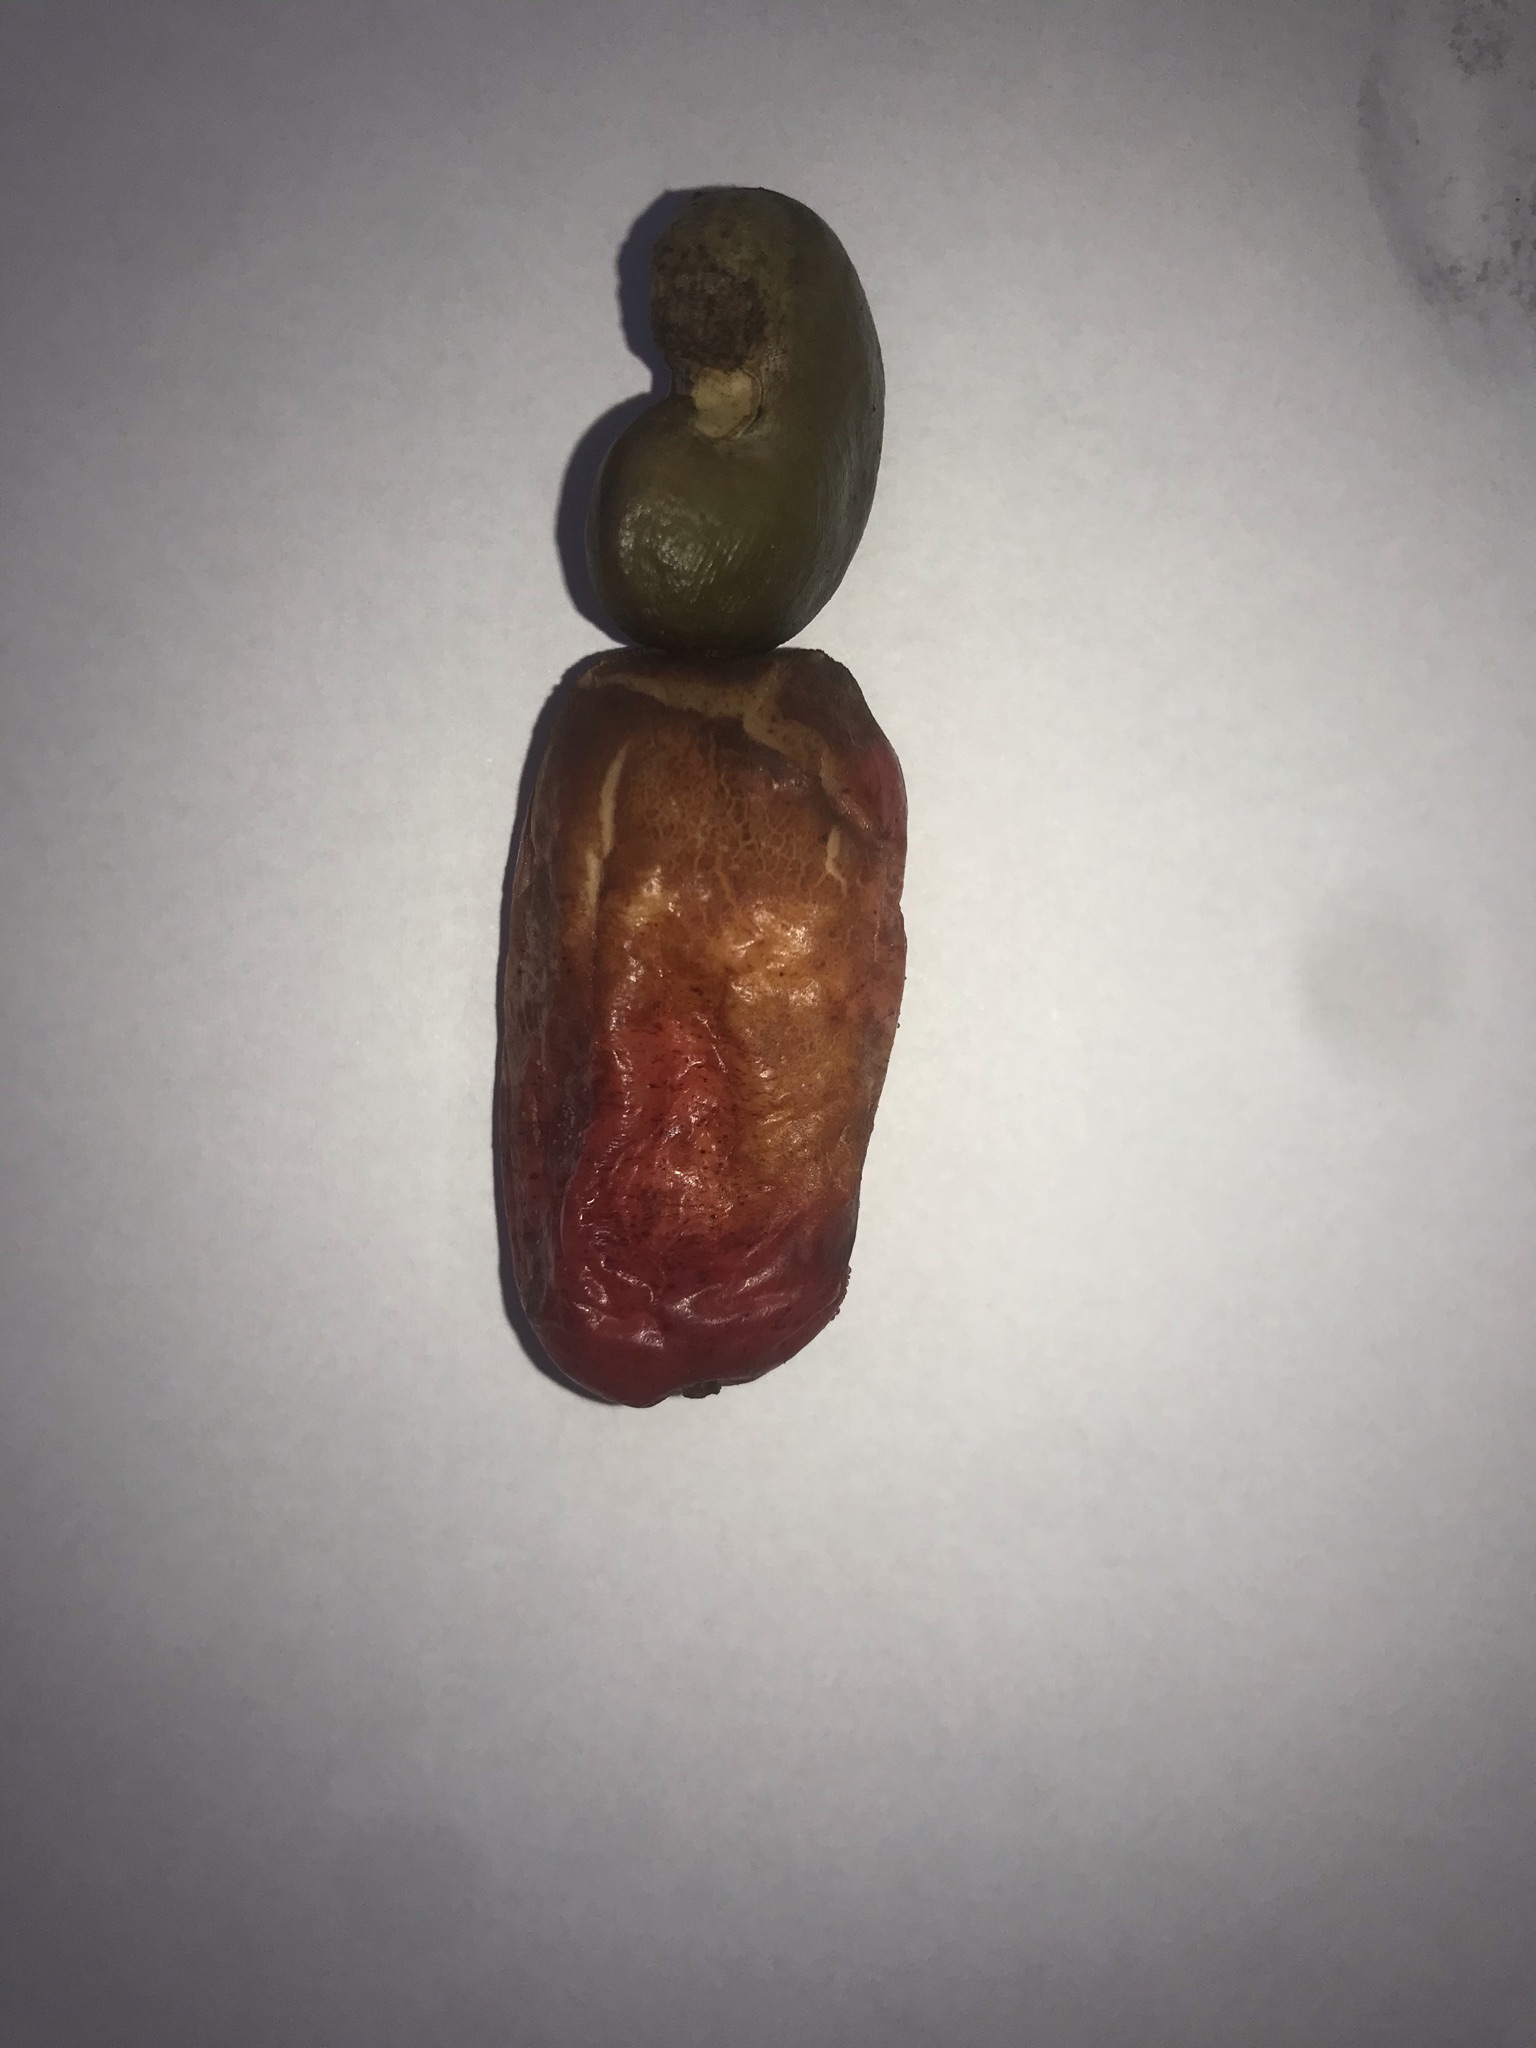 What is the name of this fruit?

caju vermelho
